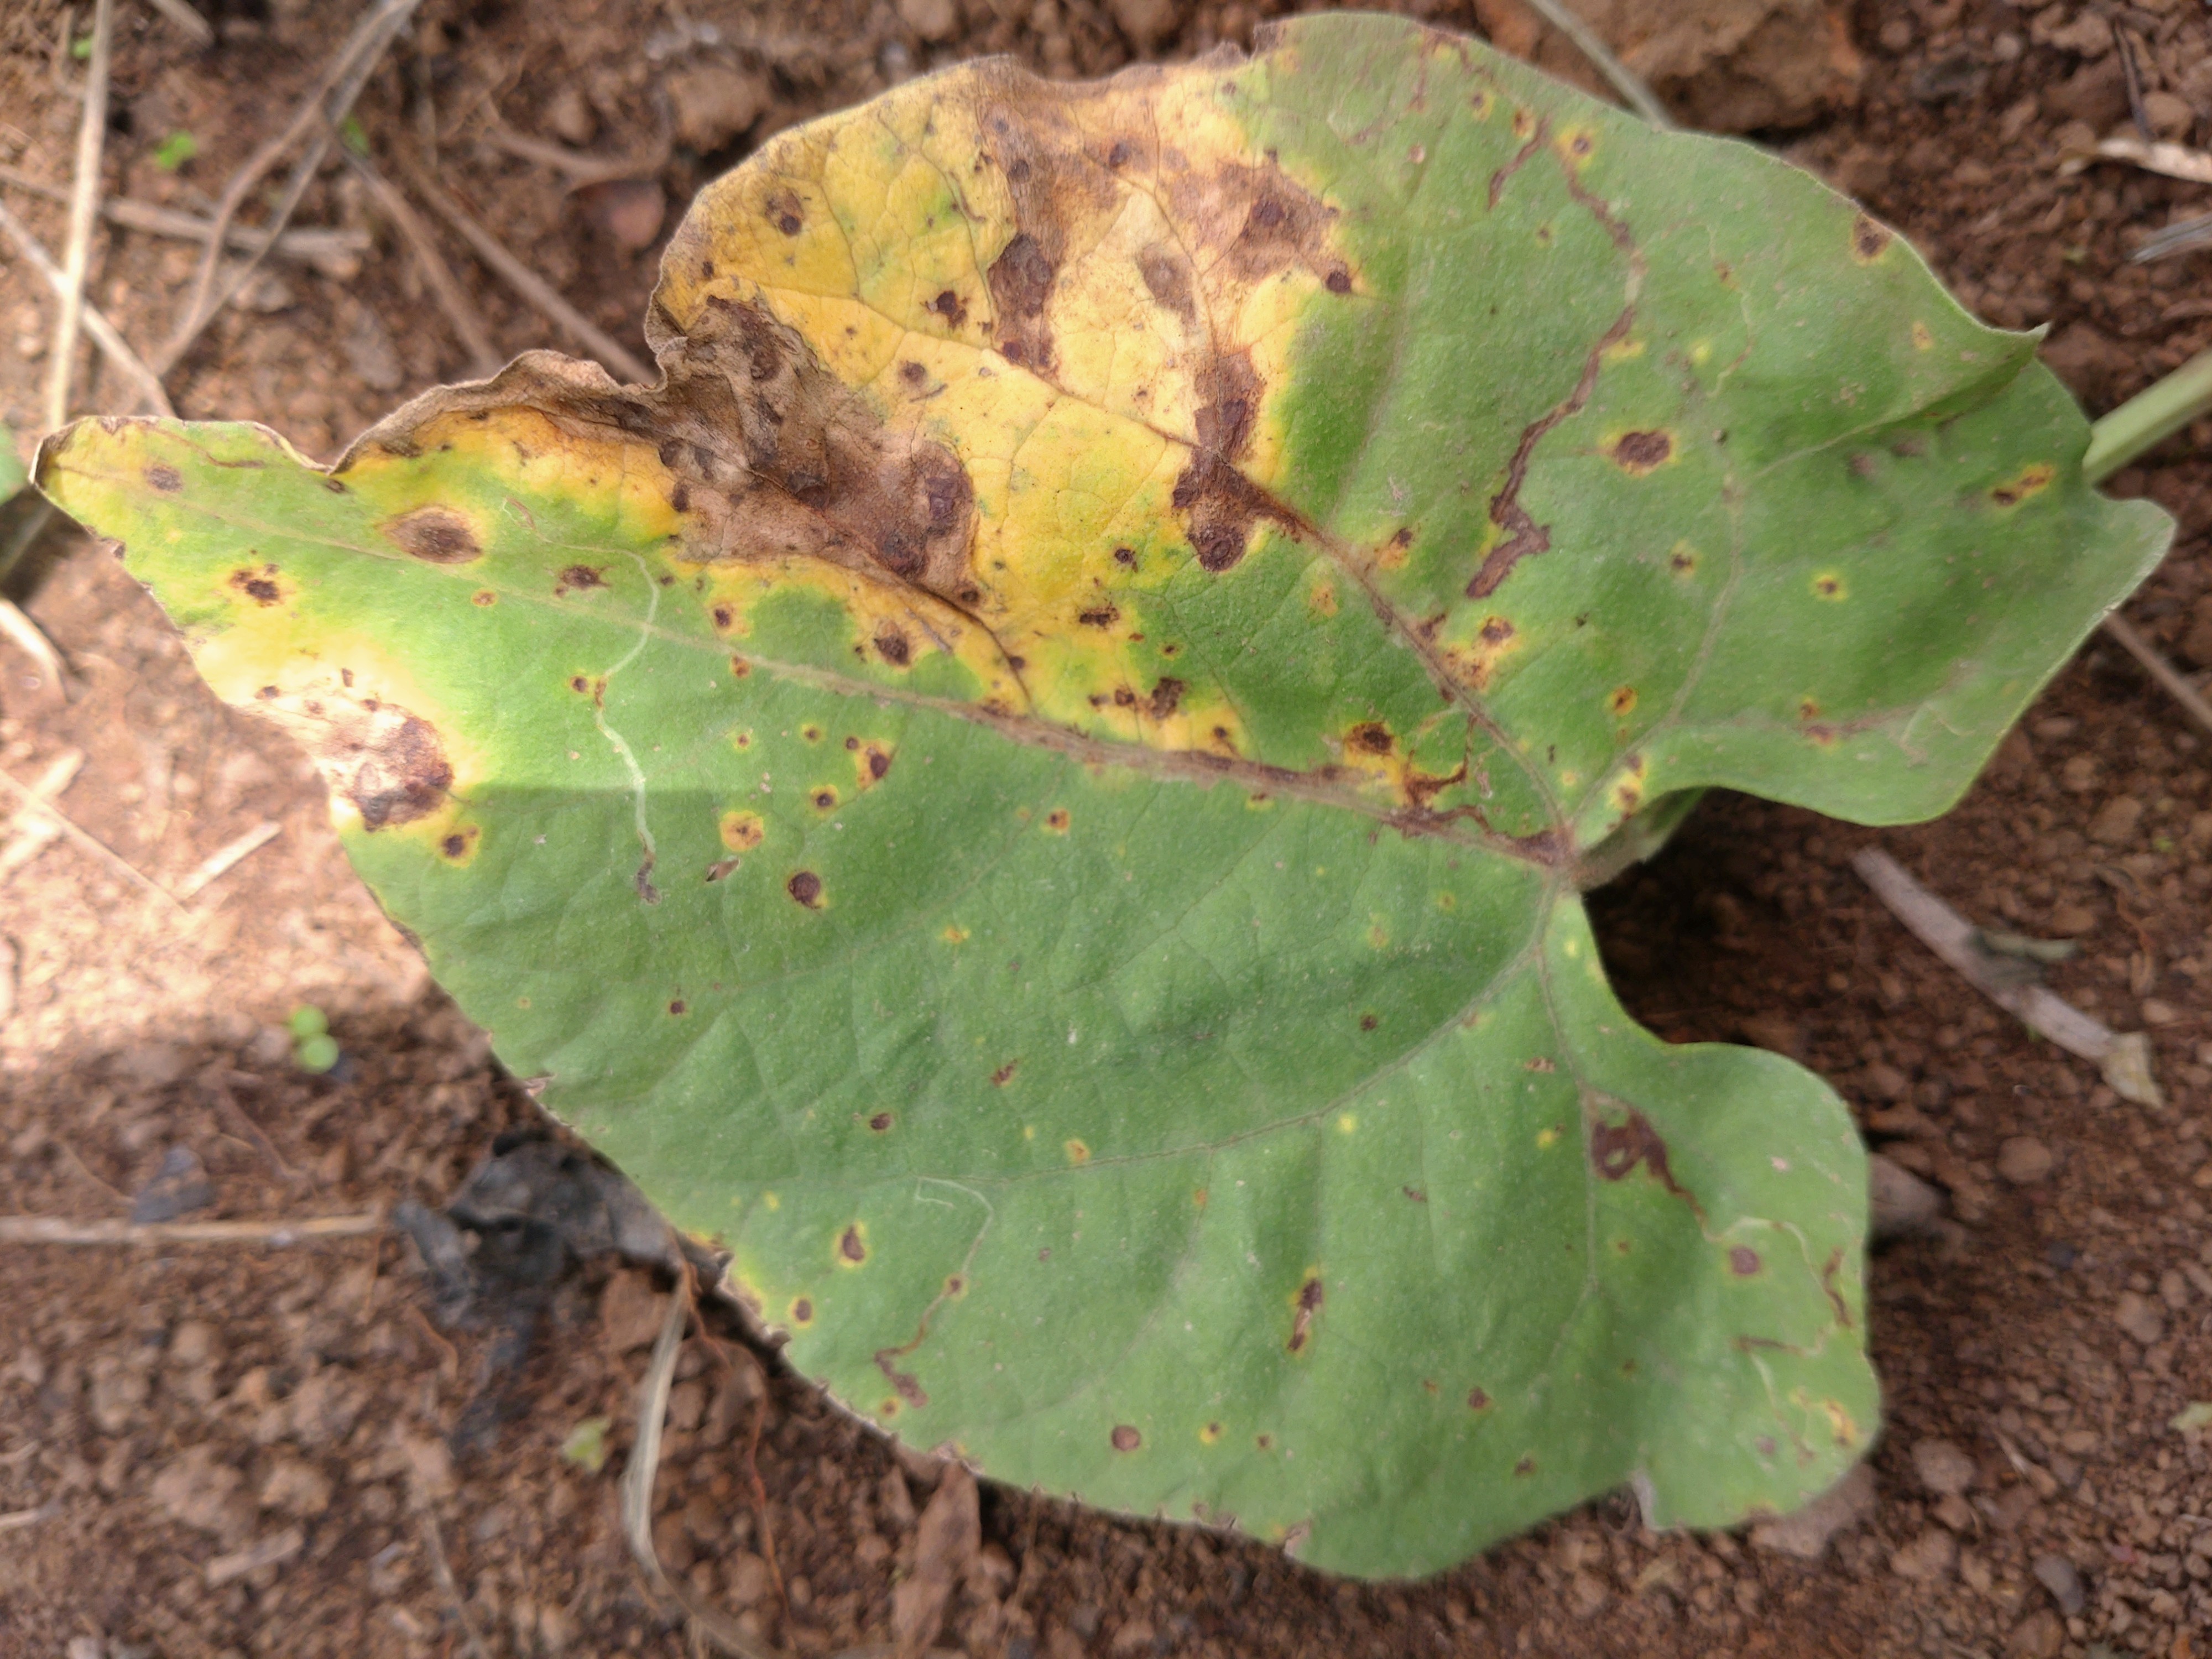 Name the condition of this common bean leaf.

rust
